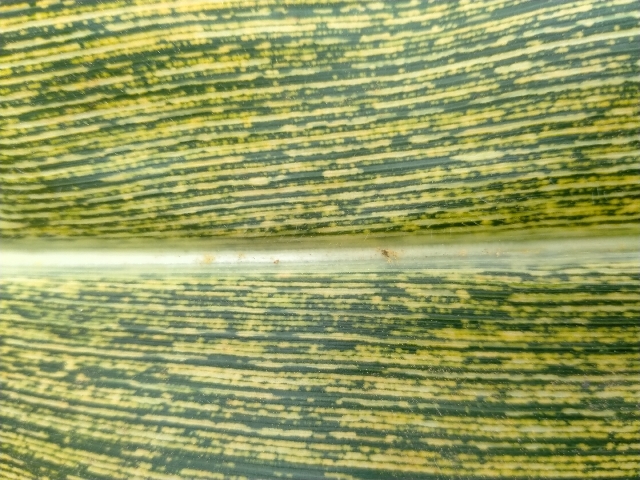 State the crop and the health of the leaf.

maize, maize streak virus
